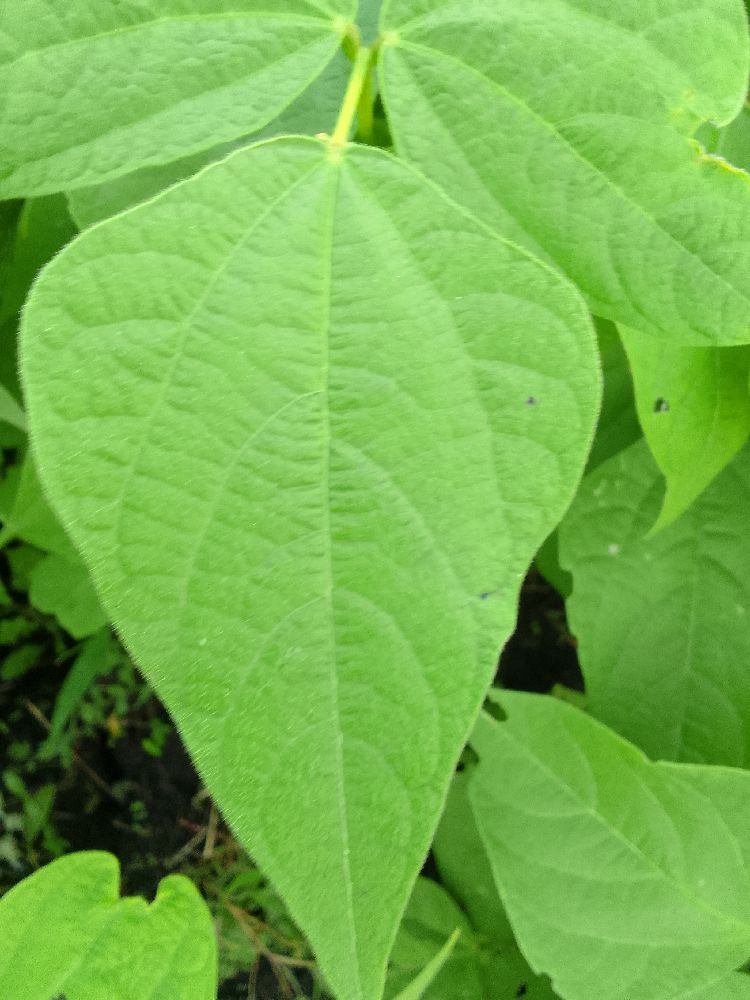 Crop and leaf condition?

common bean, healthy
